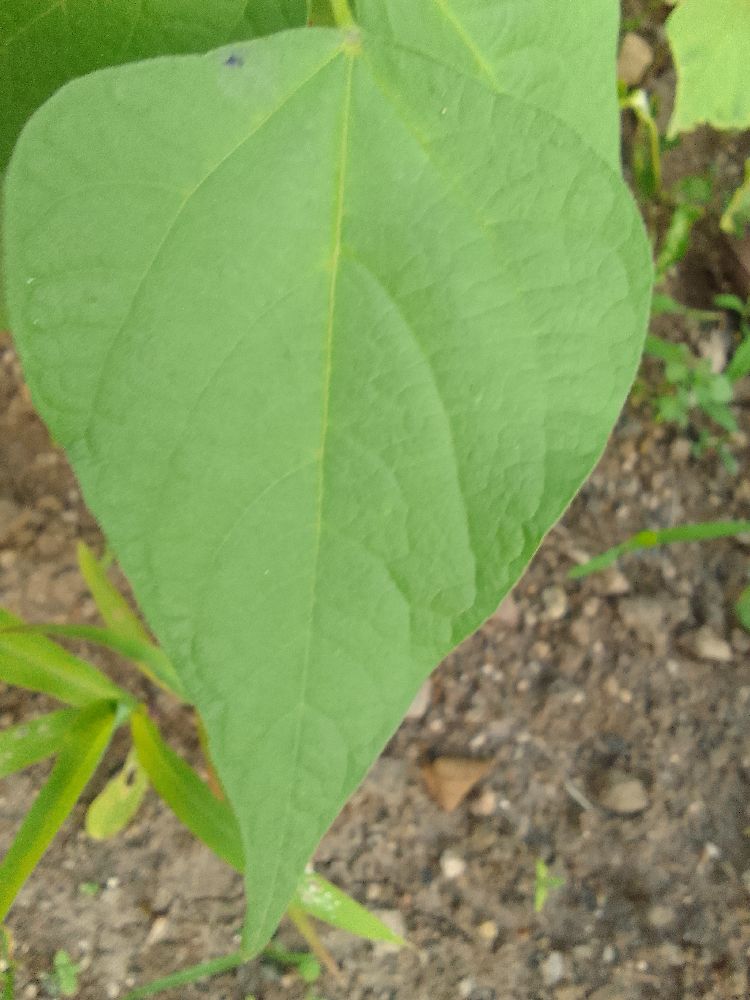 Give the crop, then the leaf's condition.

common bean, healthy
